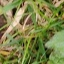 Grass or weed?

structured weed
